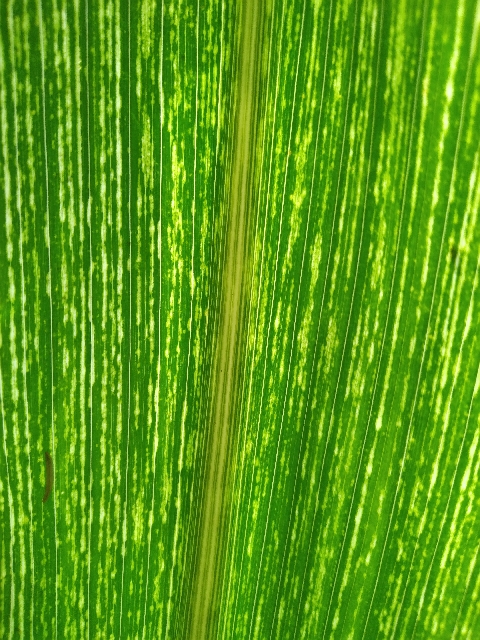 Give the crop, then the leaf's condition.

maize, maize streak virus
